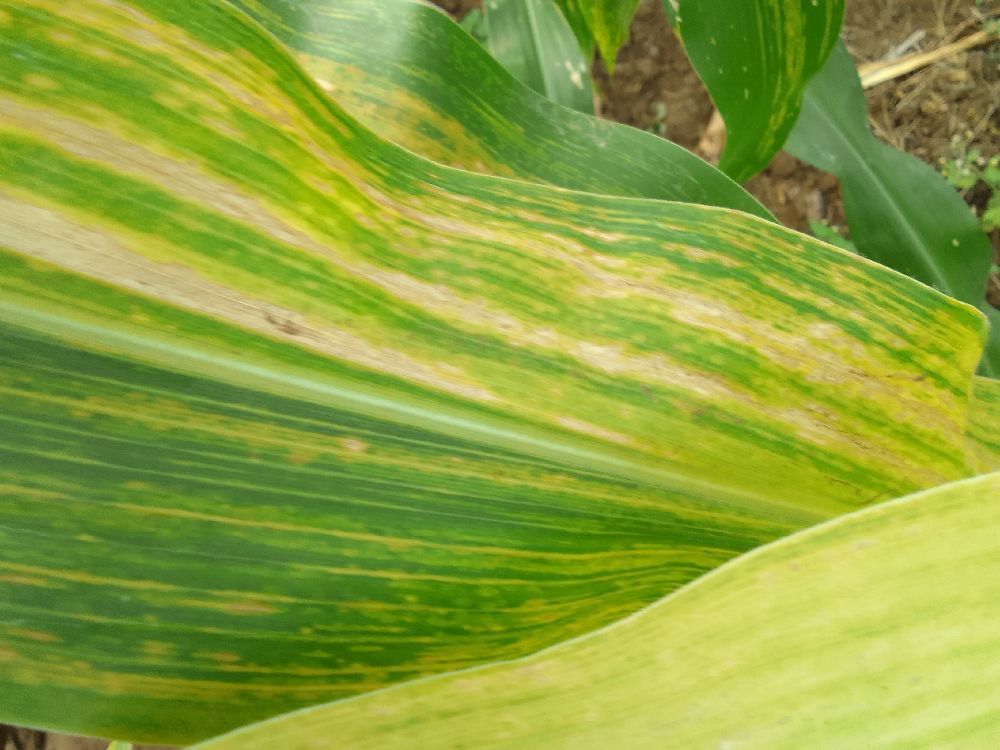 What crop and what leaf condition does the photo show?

maize, maize lethal necrosis
